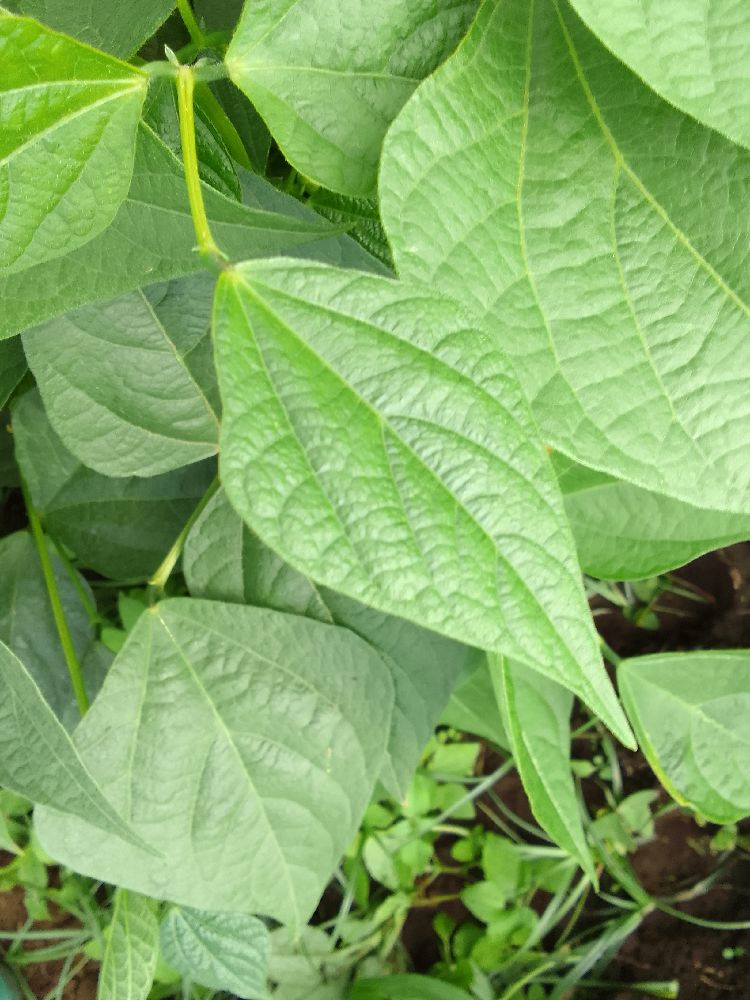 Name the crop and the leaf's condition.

common bean, healthy
